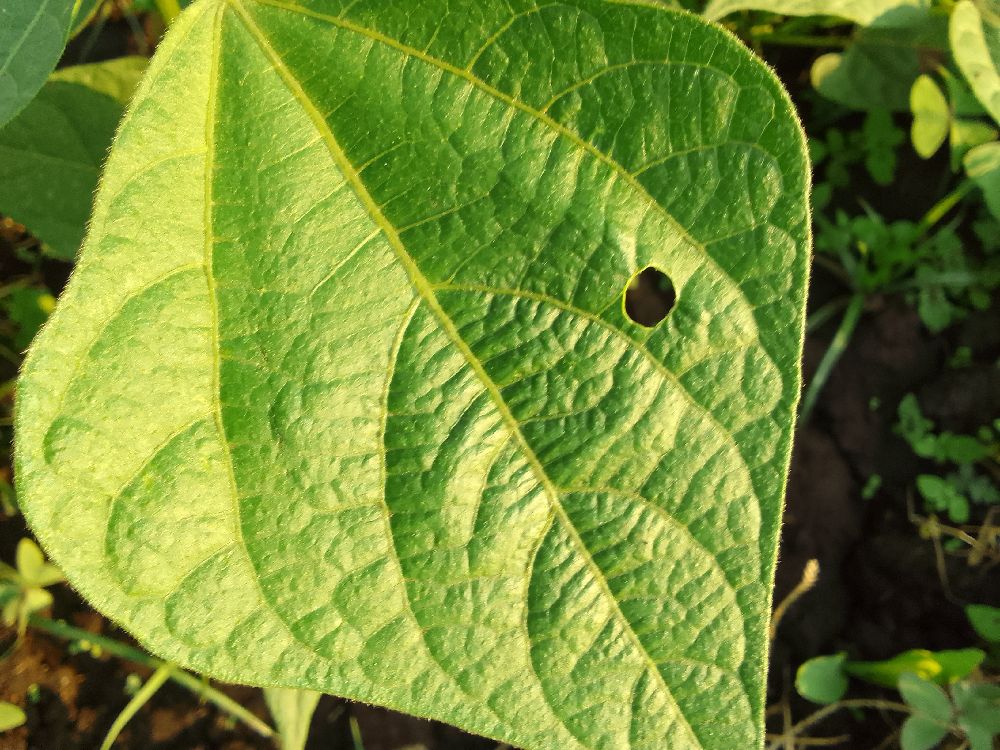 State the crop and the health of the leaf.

common bean, healthy
